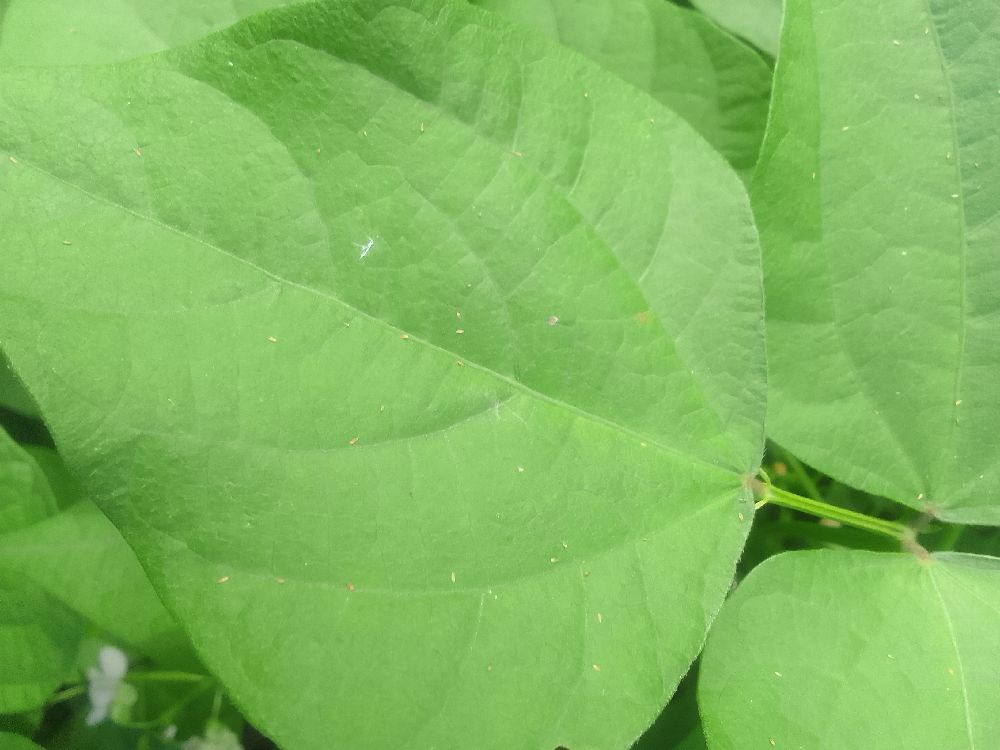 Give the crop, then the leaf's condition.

common bean, healthy
